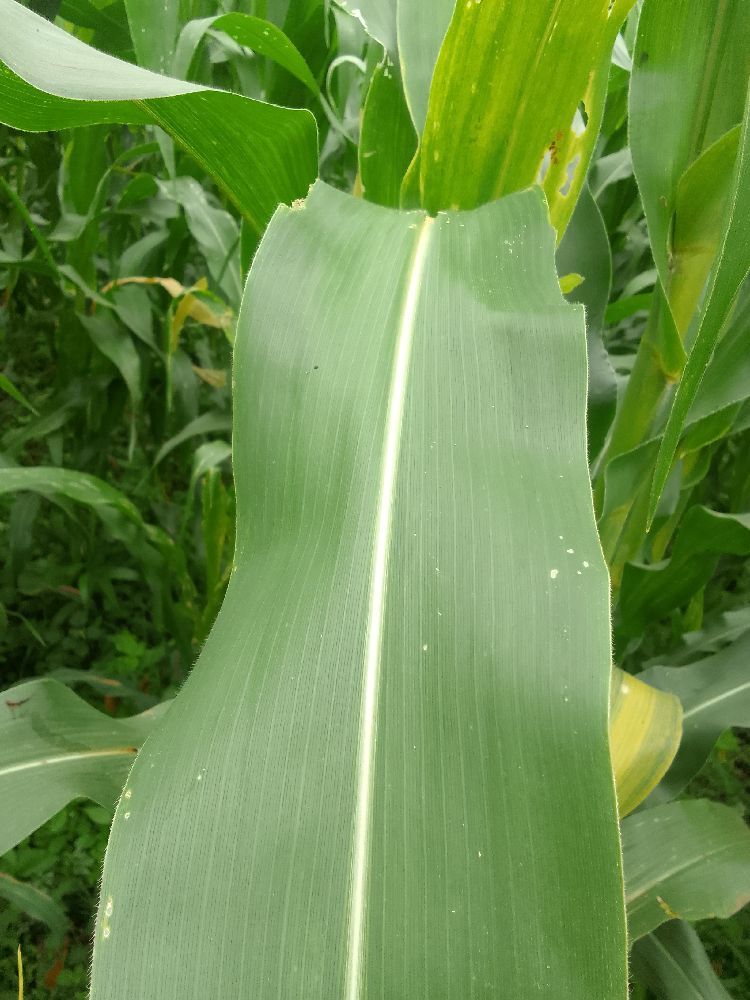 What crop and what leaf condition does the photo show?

maize, healthy
